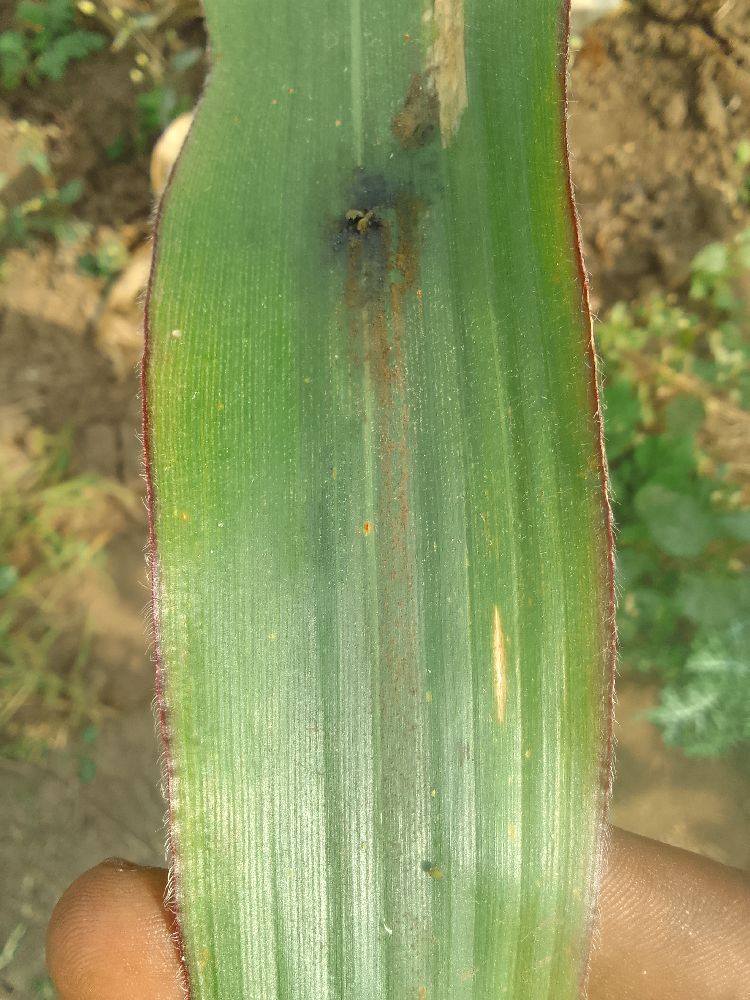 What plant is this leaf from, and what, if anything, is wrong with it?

maize, healthy
